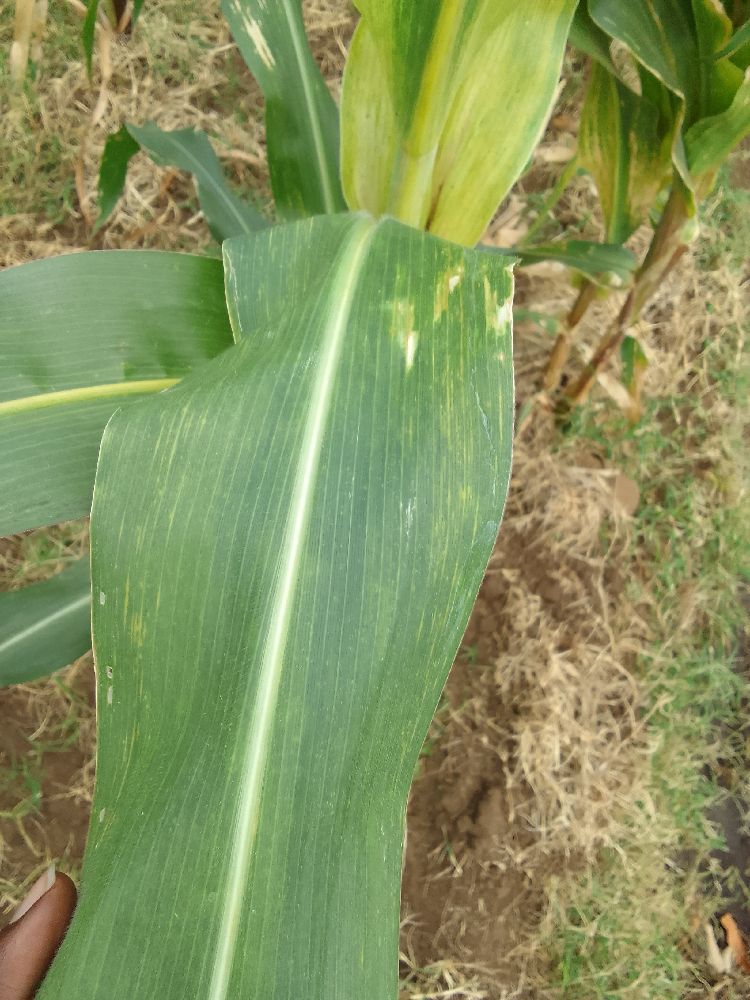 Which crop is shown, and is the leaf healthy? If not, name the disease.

maize, maize lethal necrosis
